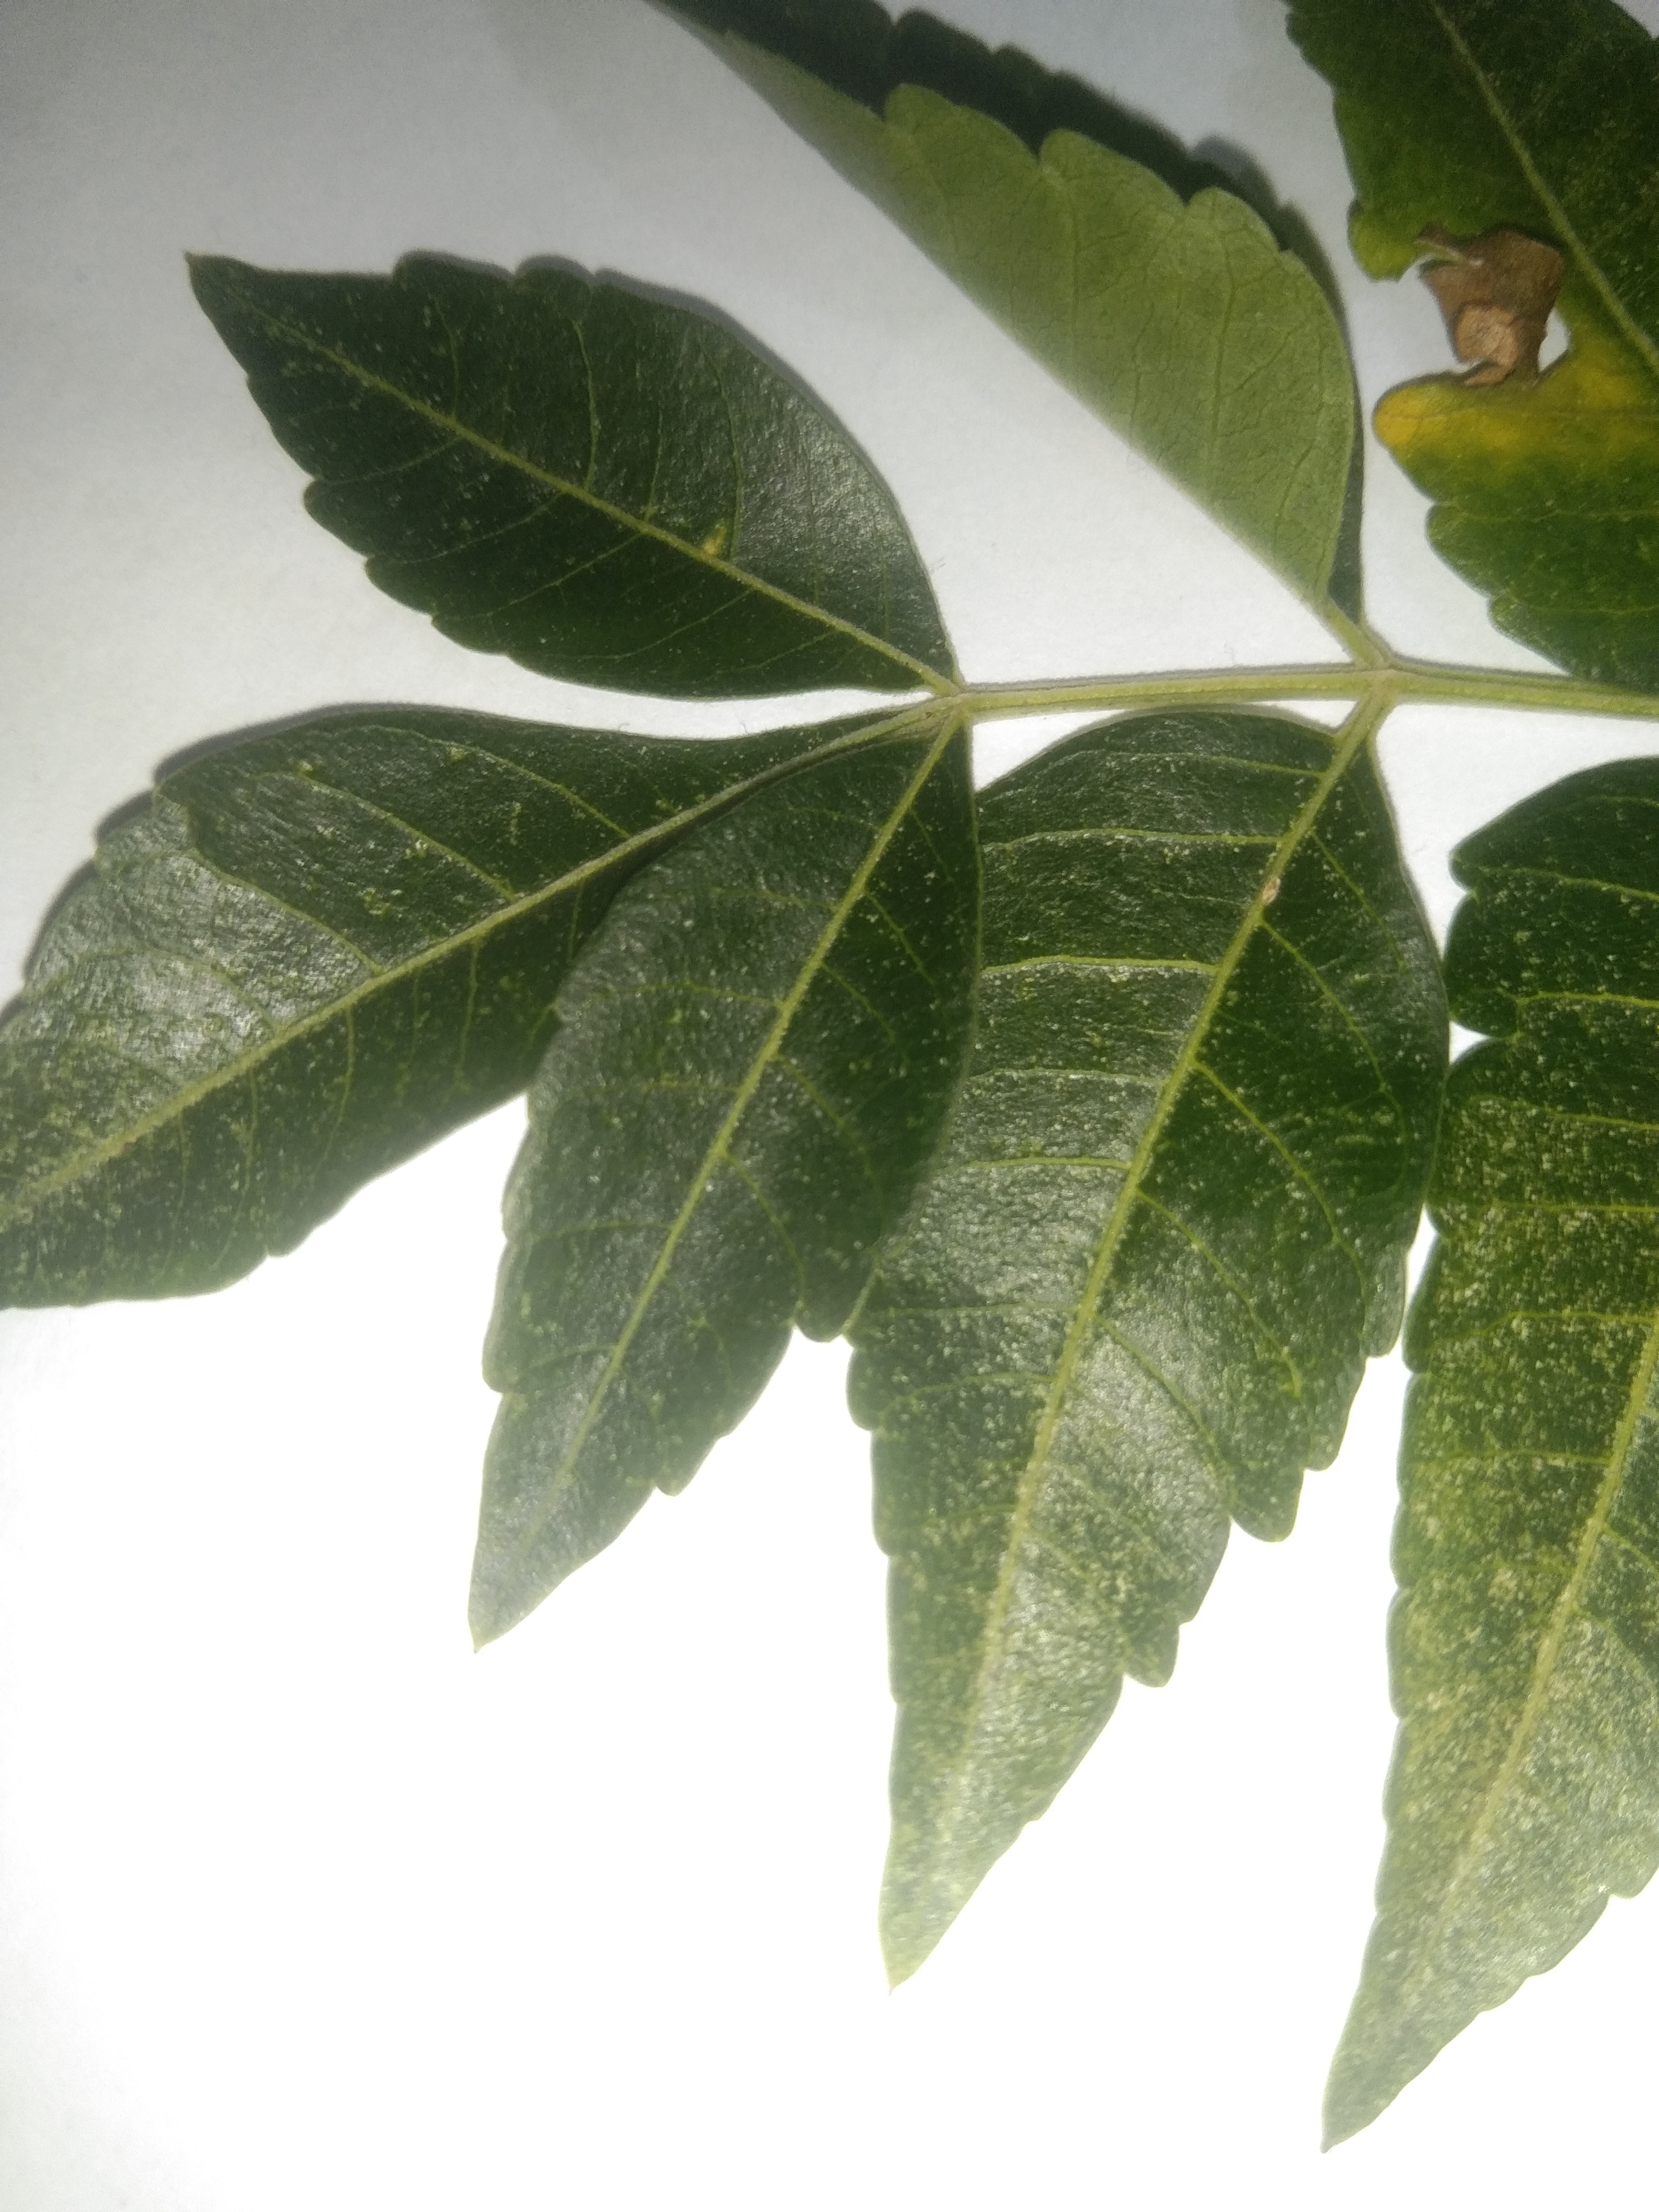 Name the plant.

neem
